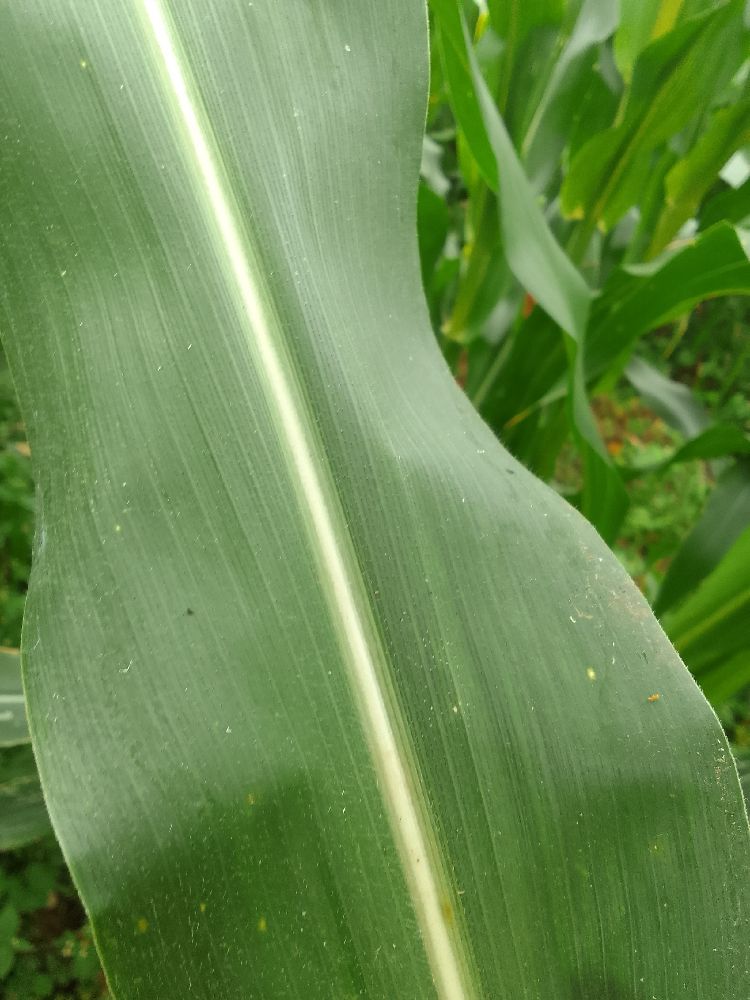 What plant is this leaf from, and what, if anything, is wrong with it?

maize, healthy
